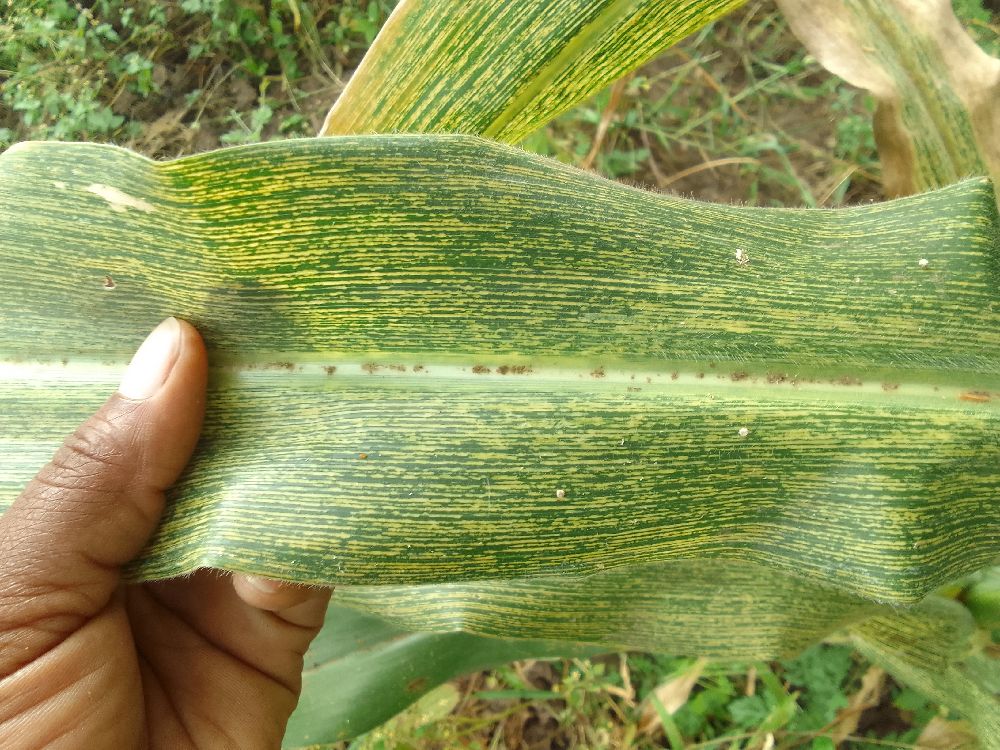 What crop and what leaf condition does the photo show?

maize, healthy
